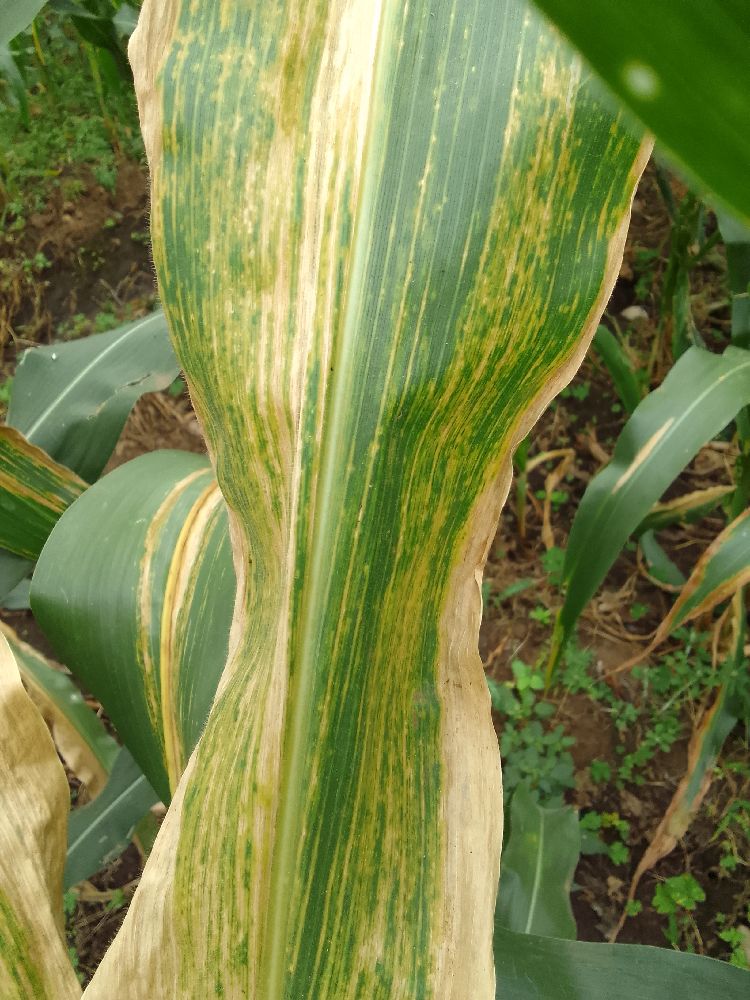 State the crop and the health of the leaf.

maize, maize lethal necrosis
